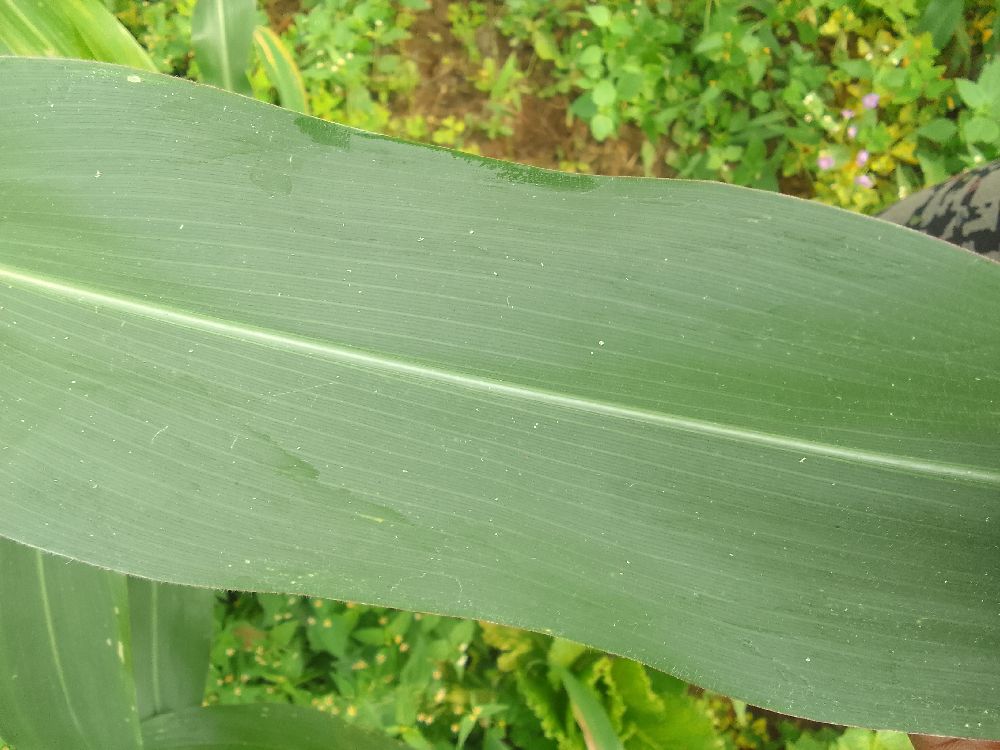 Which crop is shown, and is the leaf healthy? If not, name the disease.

maize, healthy
